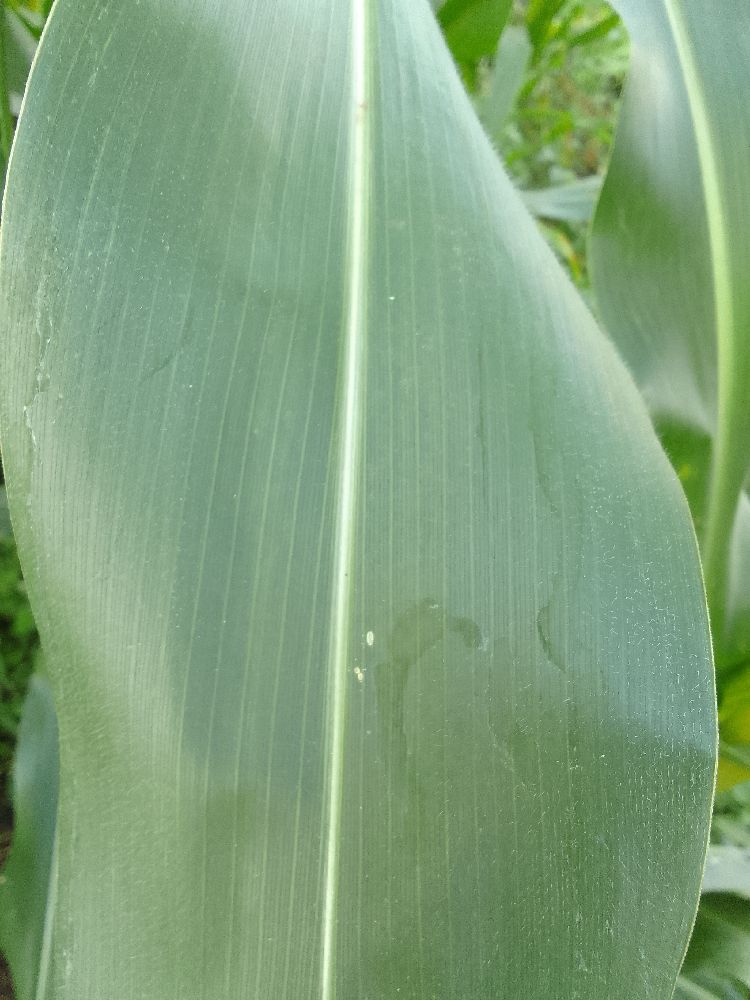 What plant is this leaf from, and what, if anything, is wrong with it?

maize, healthy
